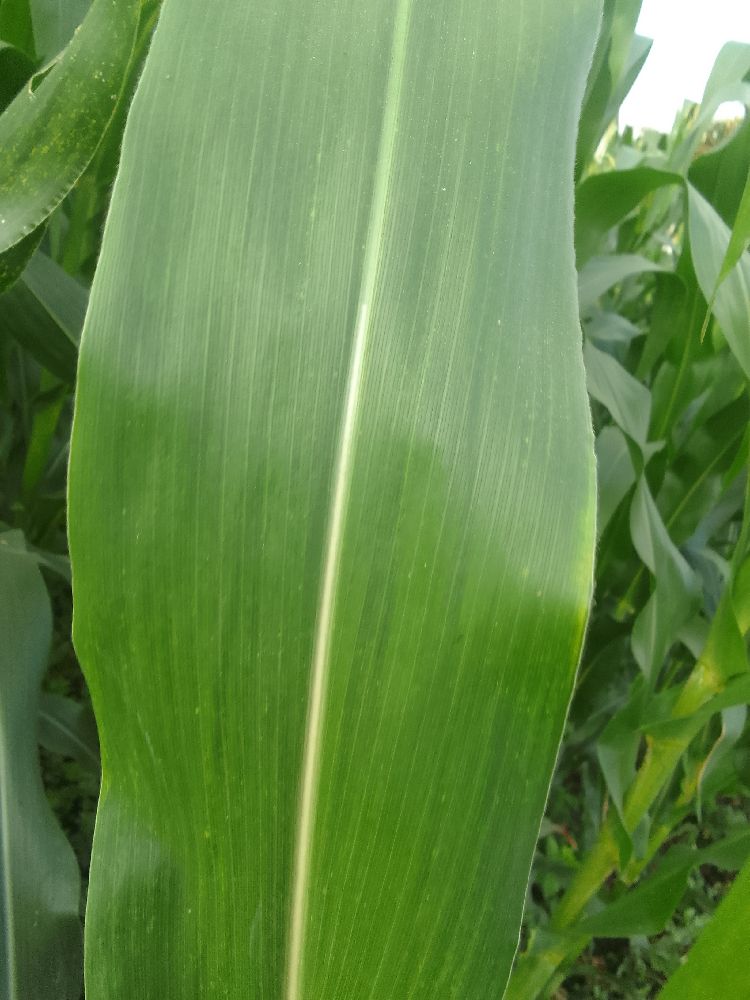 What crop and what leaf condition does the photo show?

maize, healthy
